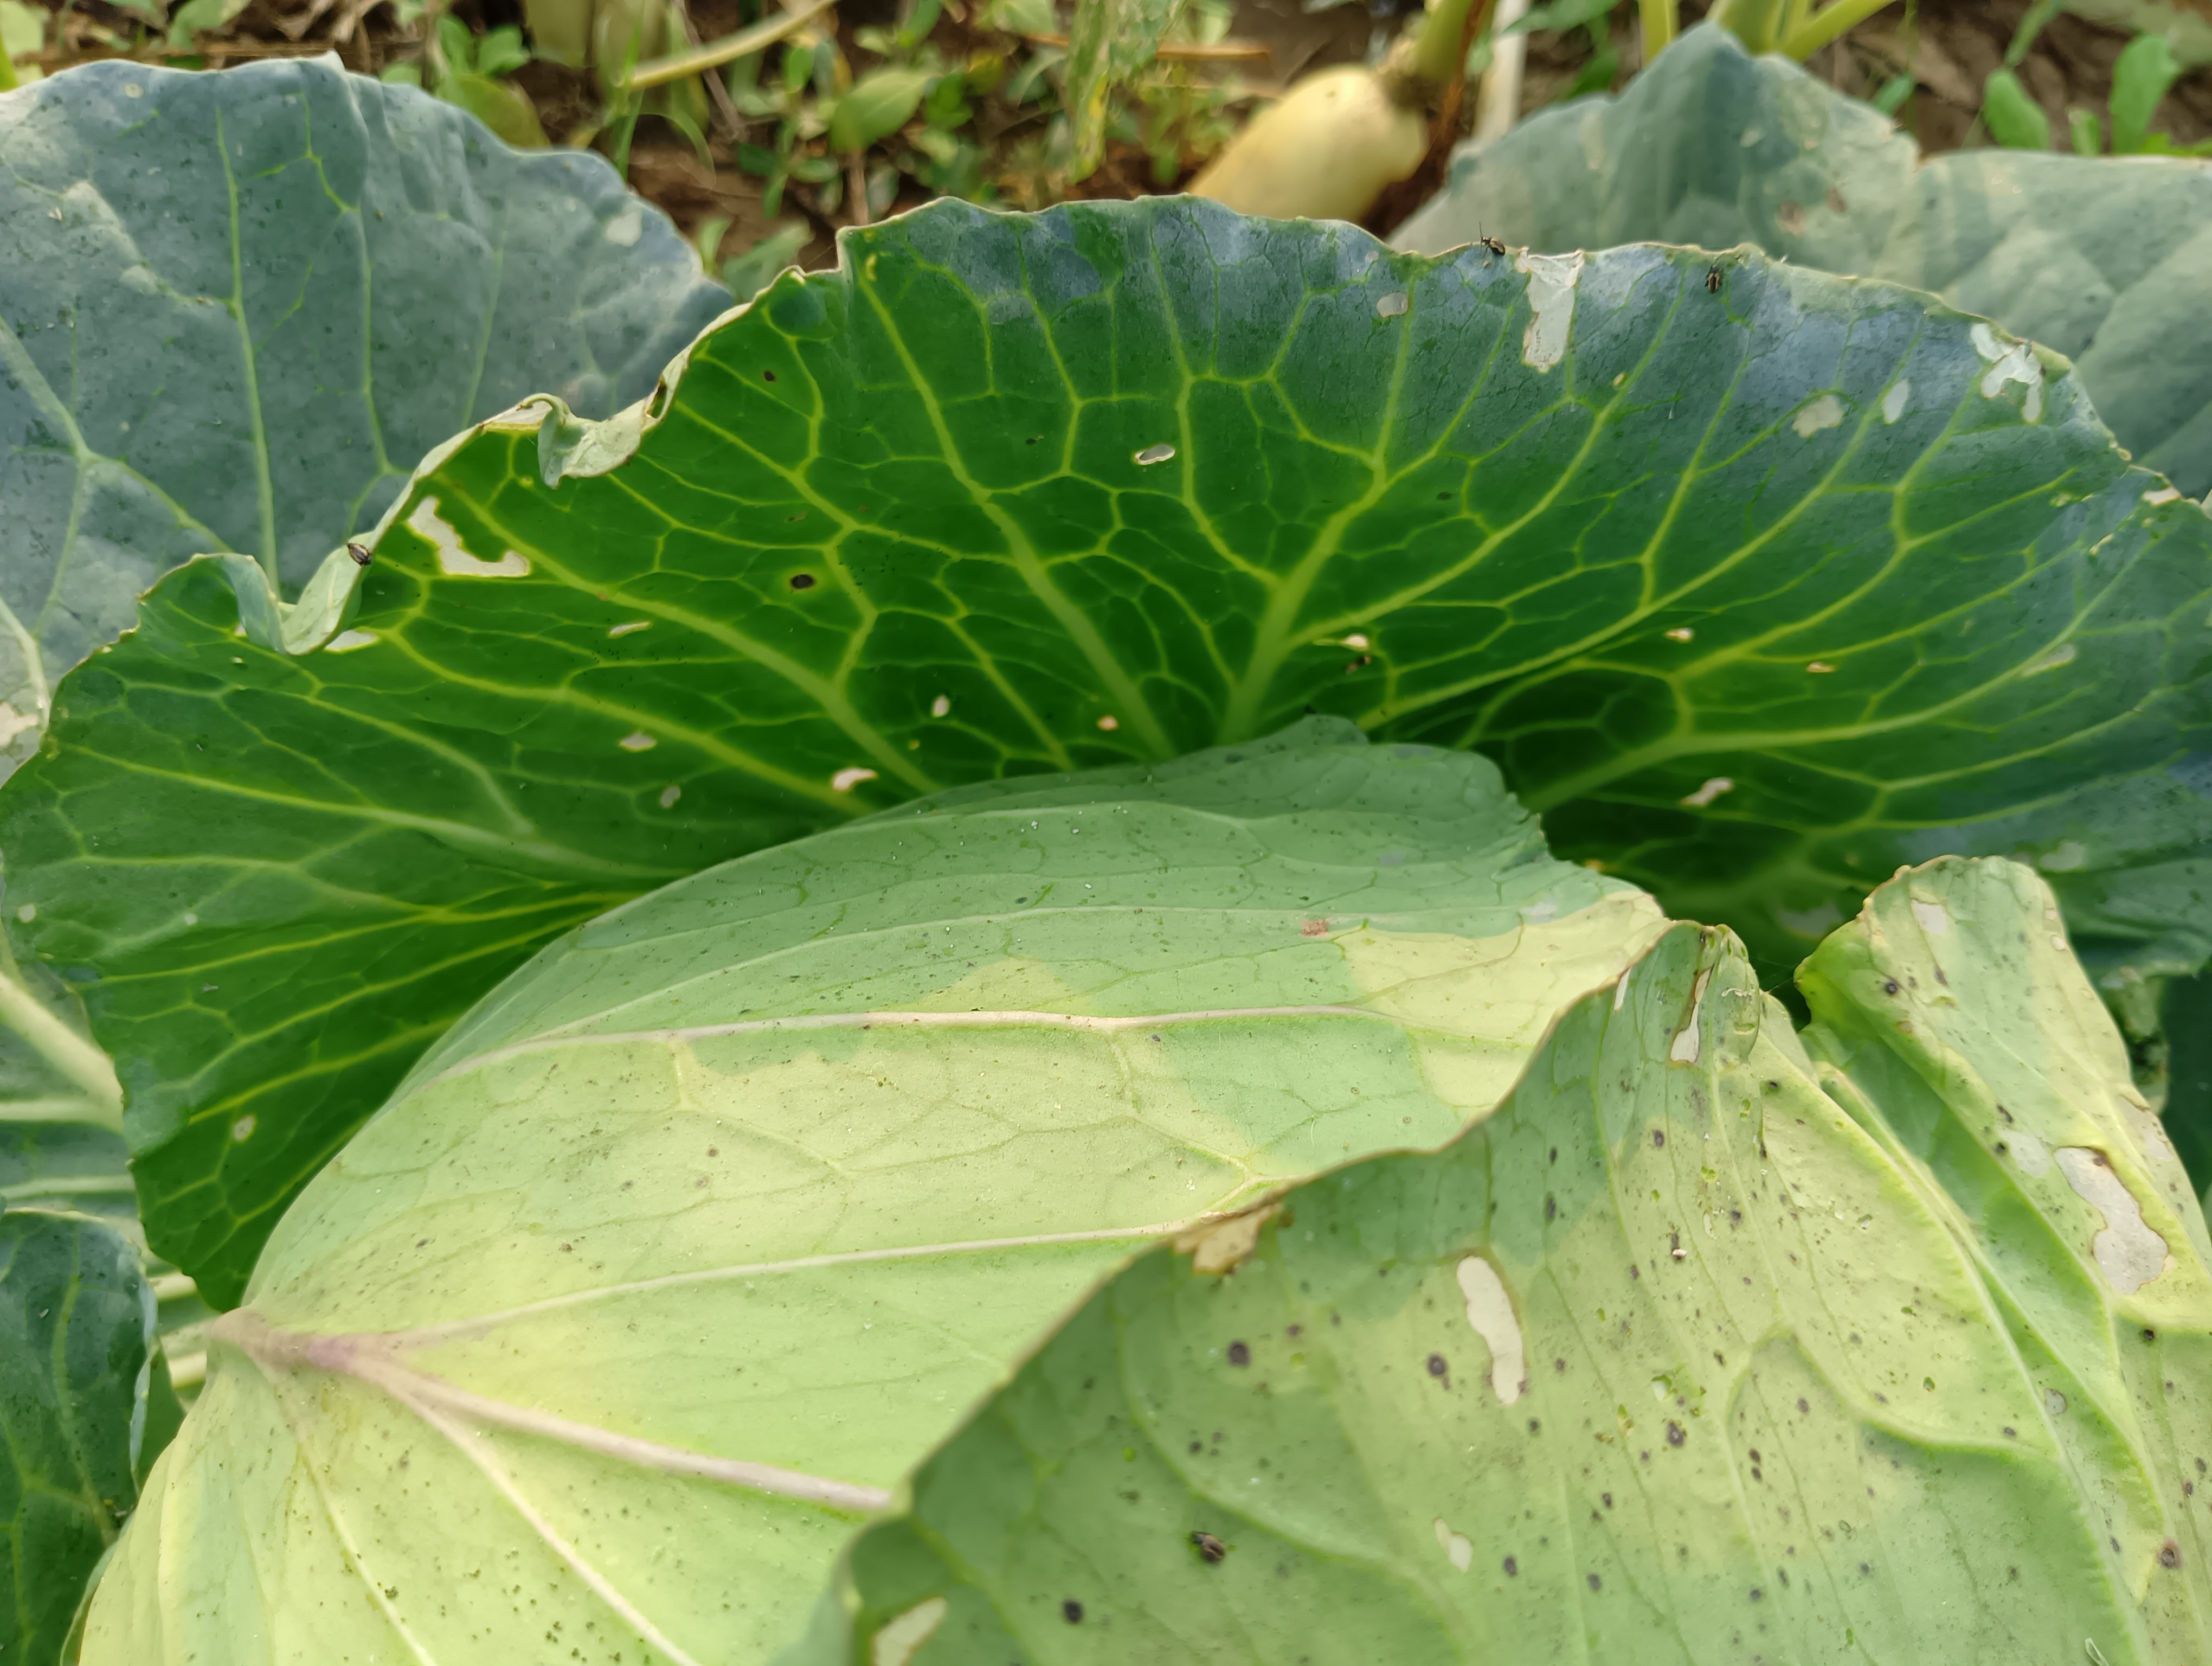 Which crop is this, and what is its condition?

cabbage, healthy
